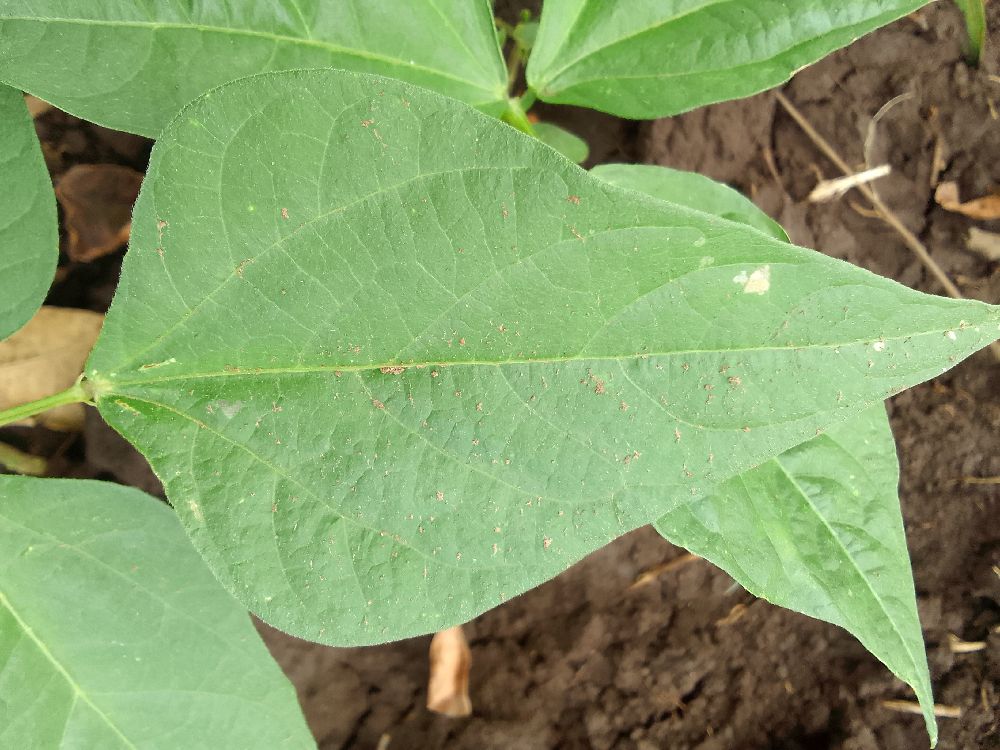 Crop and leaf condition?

common bean, healthy
